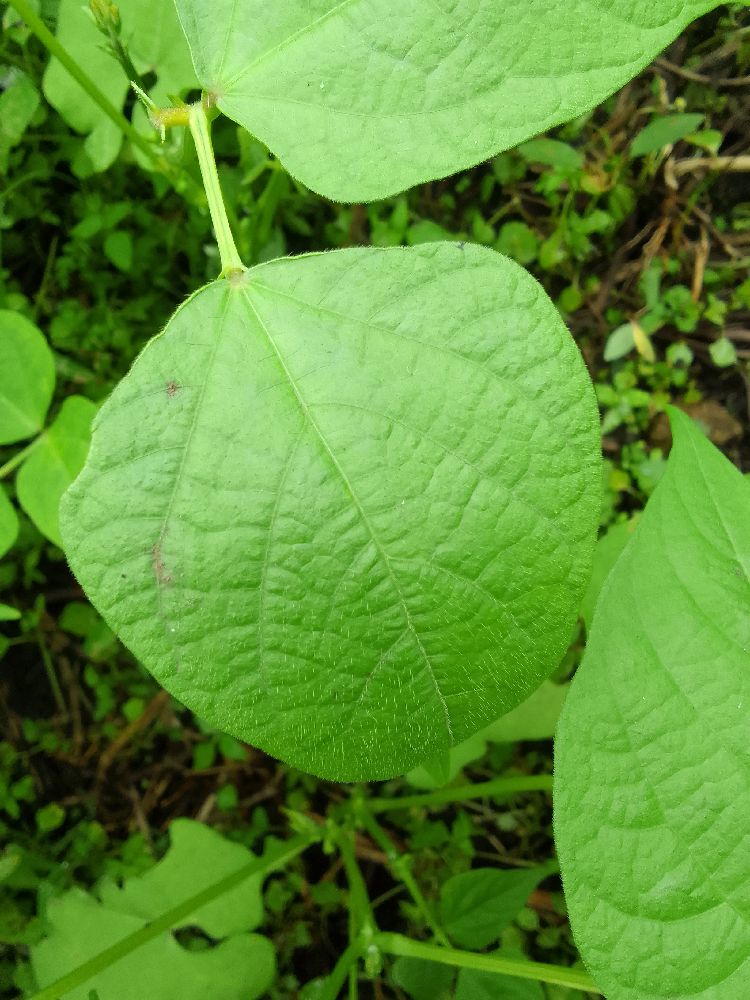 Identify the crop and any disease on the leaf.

common bean, healthy
